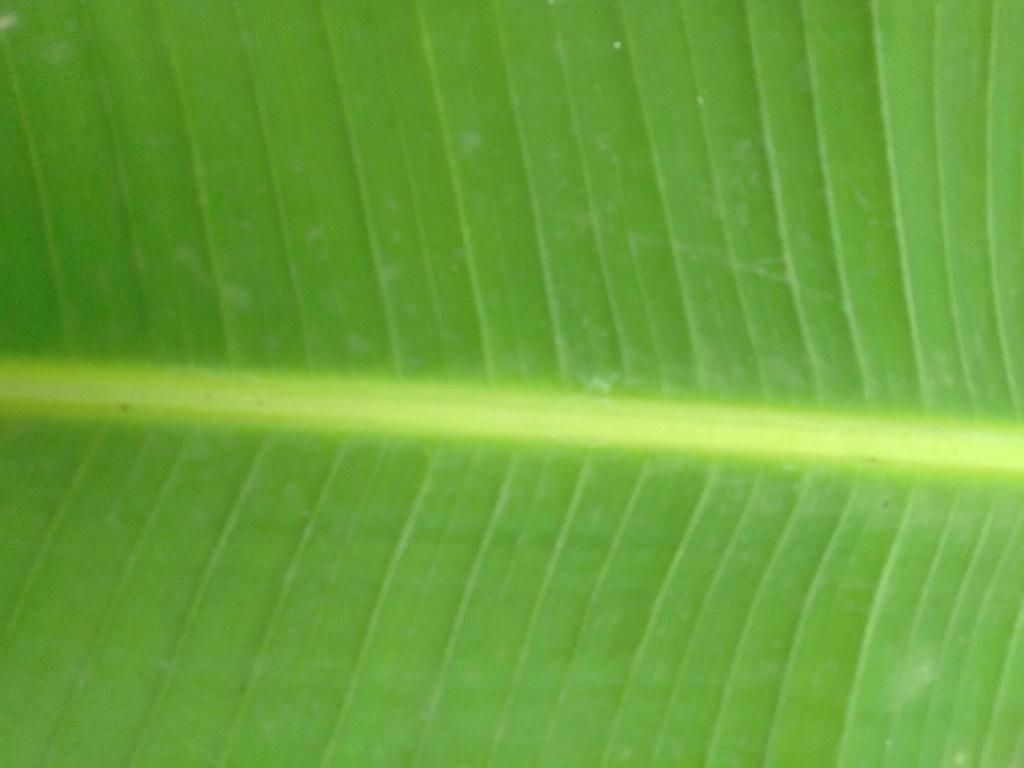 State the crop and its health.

banana, healthy
